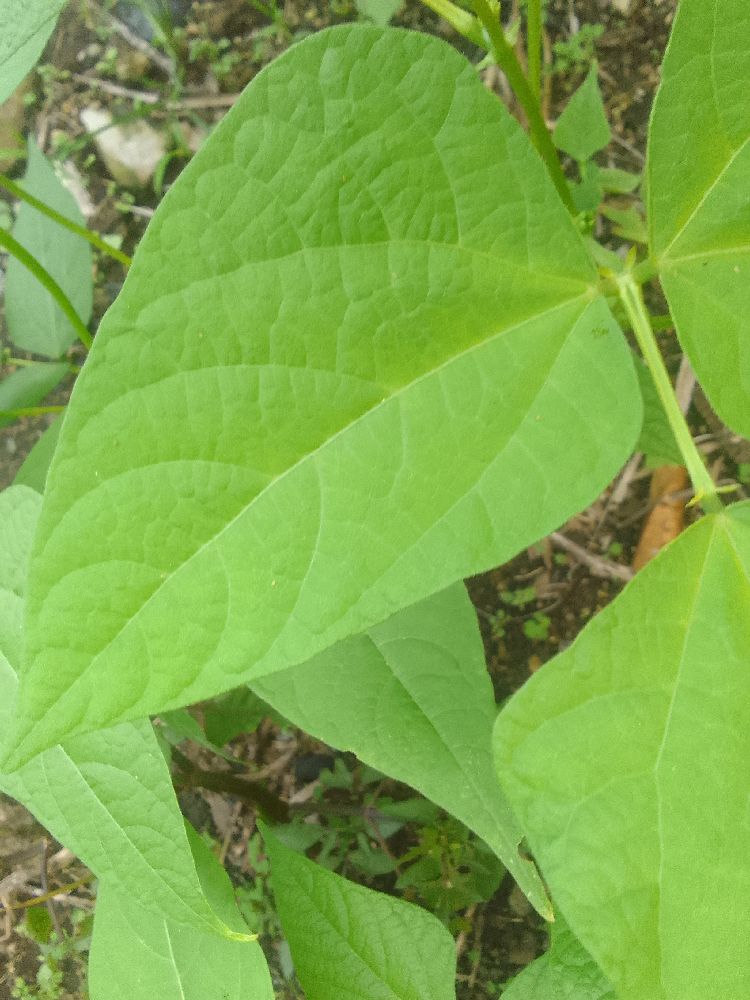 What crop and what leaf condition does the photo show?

common bean, healthy
